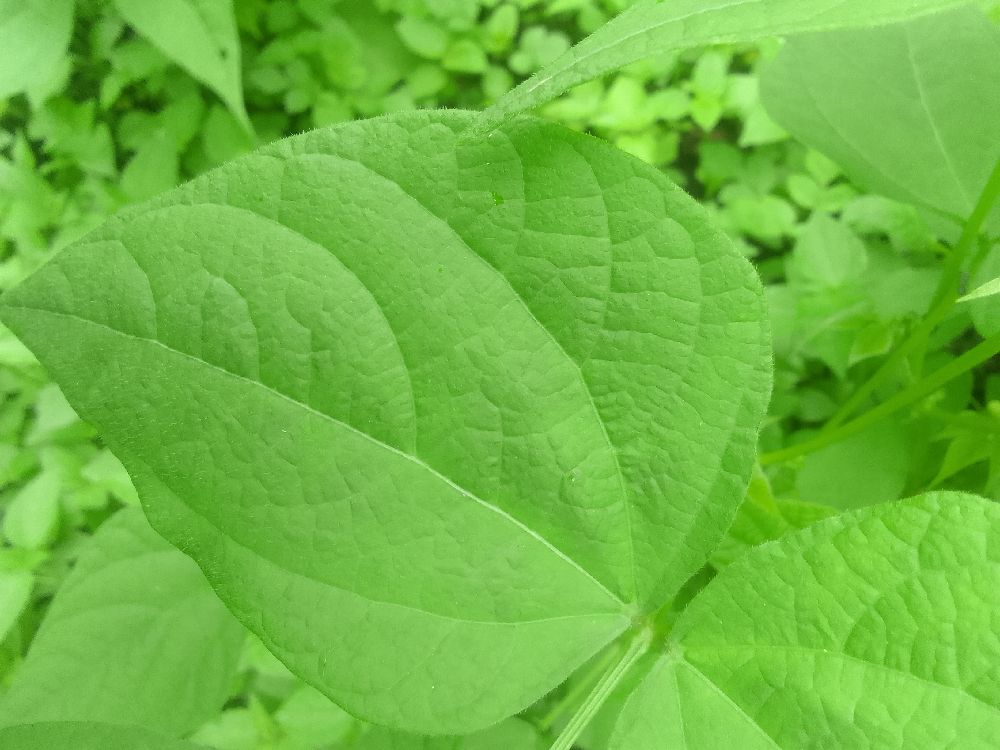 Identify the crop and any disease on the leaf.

common bean, healthy
